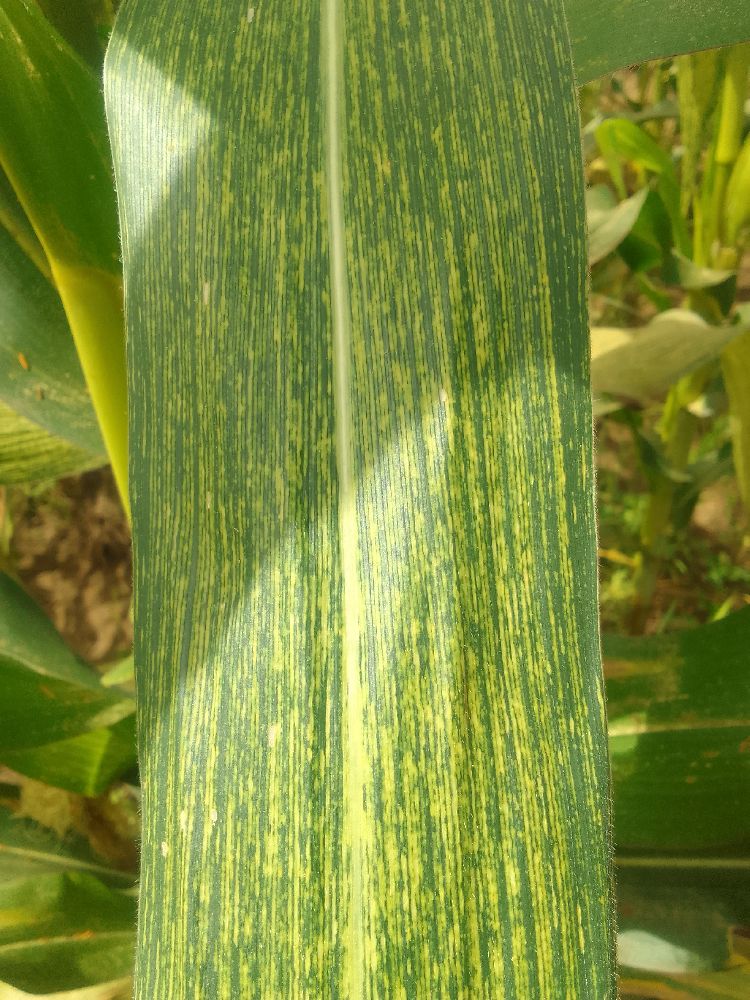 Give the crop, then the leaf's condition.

maize, maize streak virus
